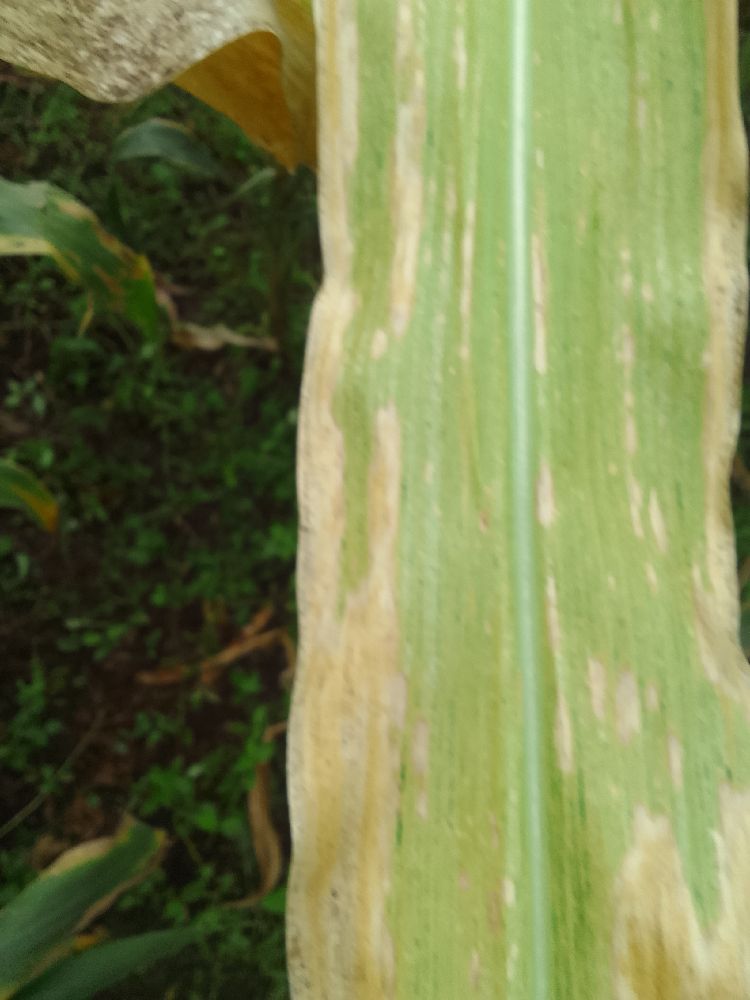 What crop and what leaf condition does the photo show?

maize, maize lethal necrosis
